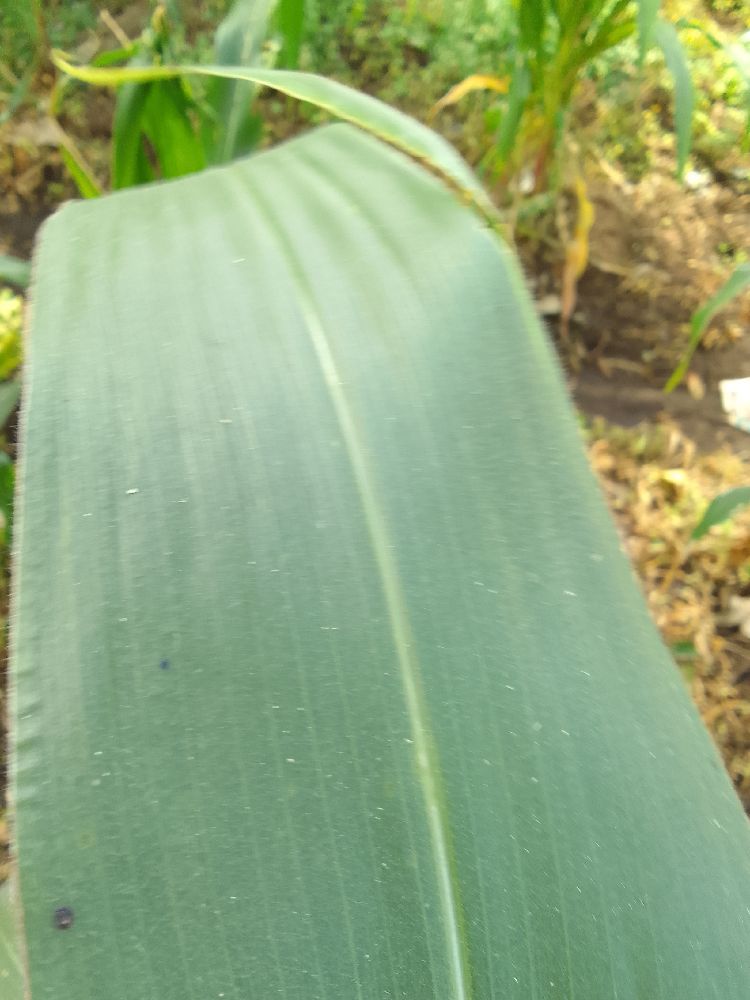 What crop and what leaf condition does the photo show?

maize, healthy
